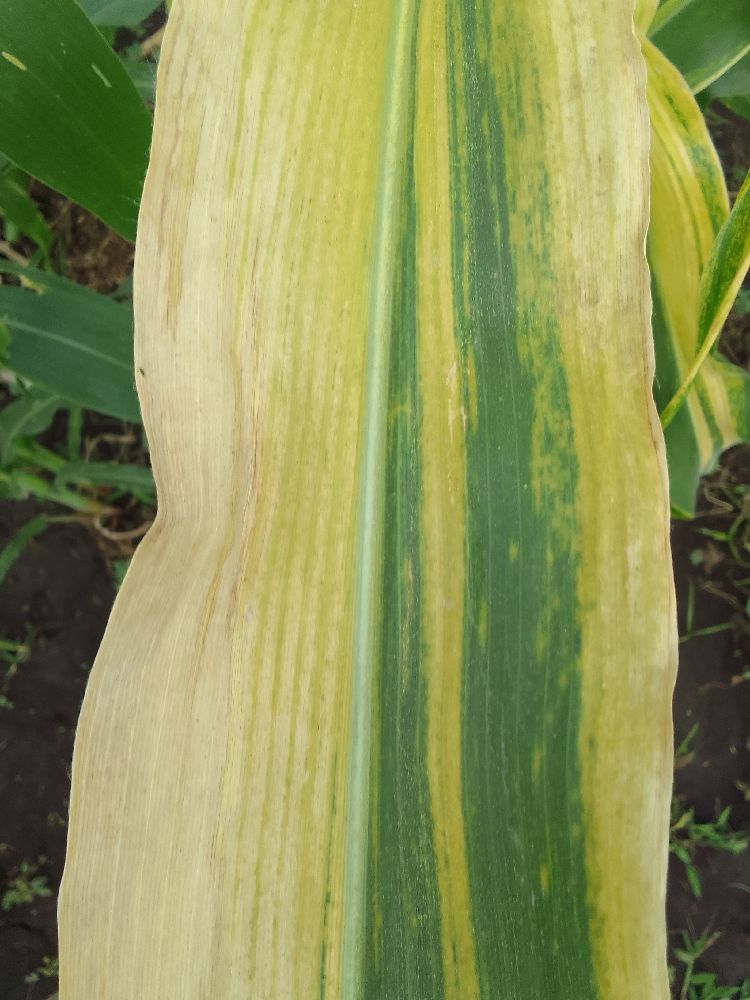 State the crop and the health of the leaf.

maize, maize lethal necrosis
